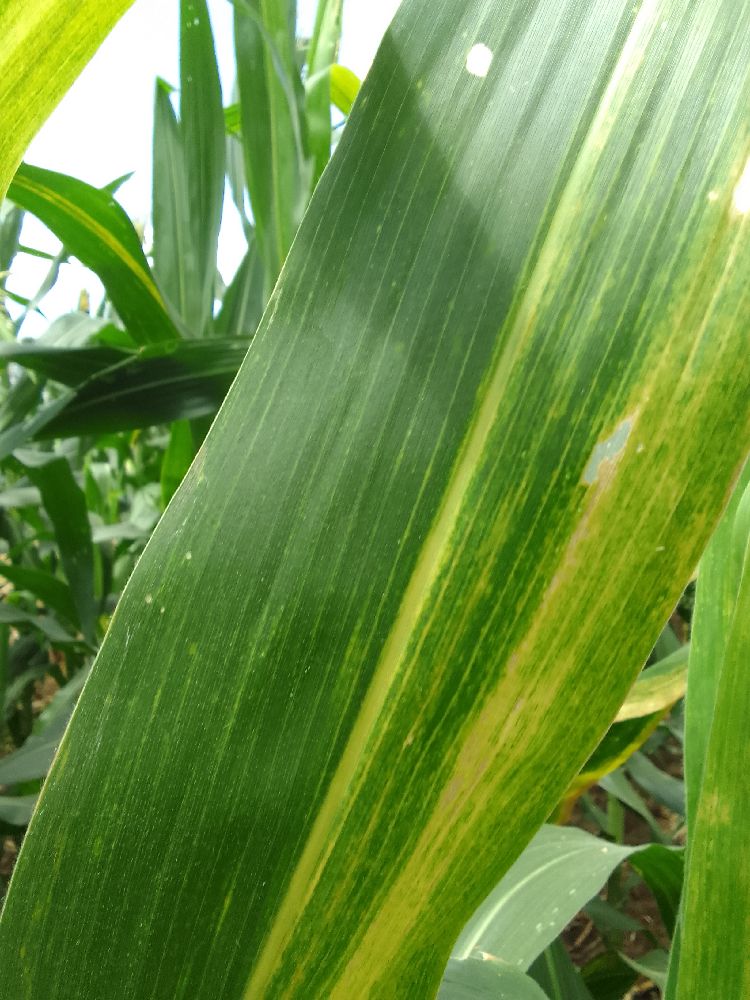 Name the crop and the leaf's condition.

maize, maize lethal necrosis
